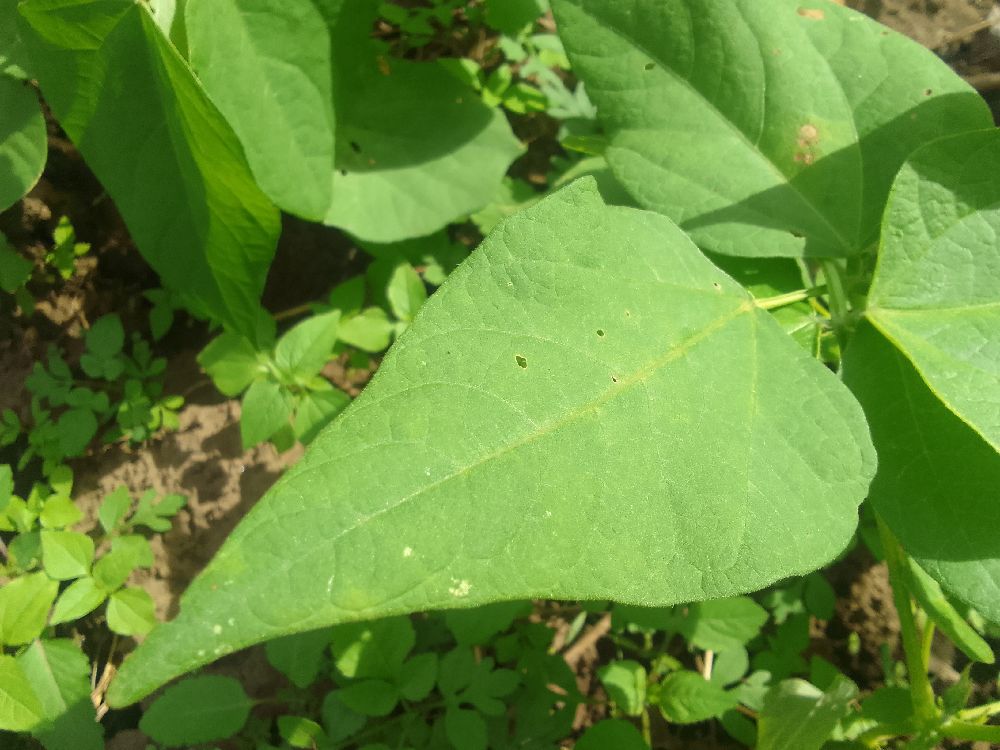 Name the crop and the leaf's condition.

common bean, healthy
